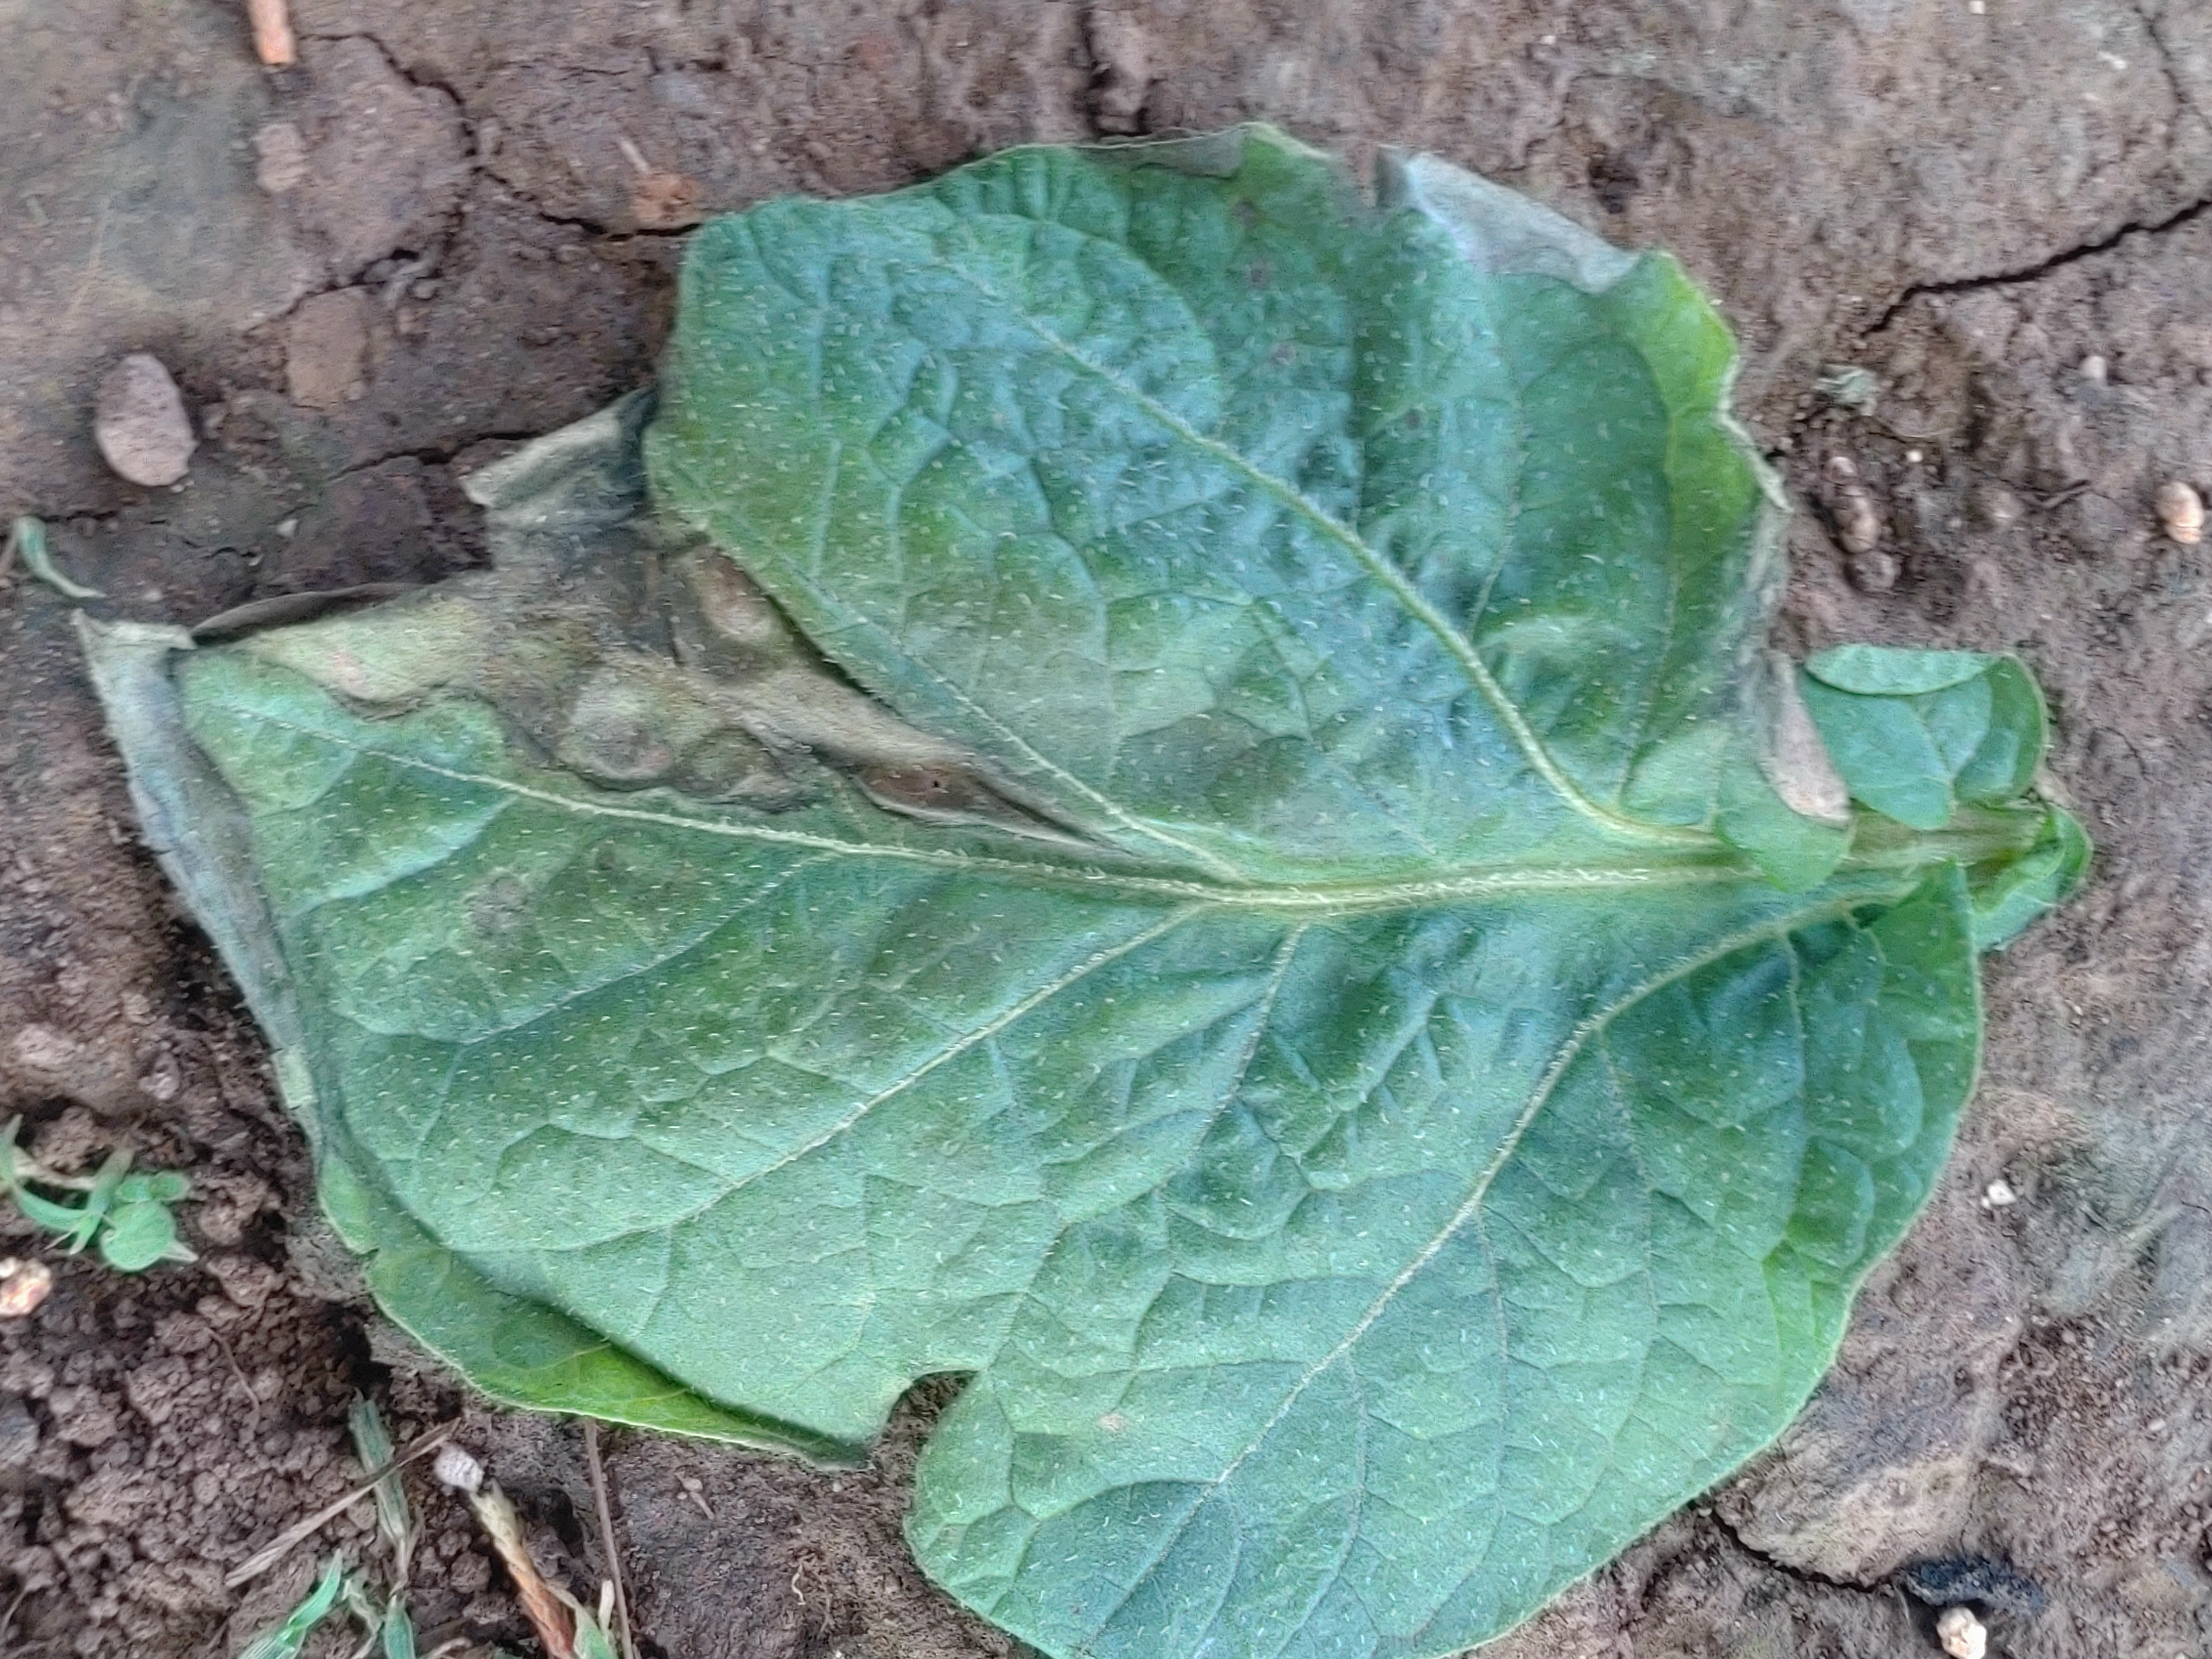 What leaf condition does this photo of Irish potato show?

early blight
